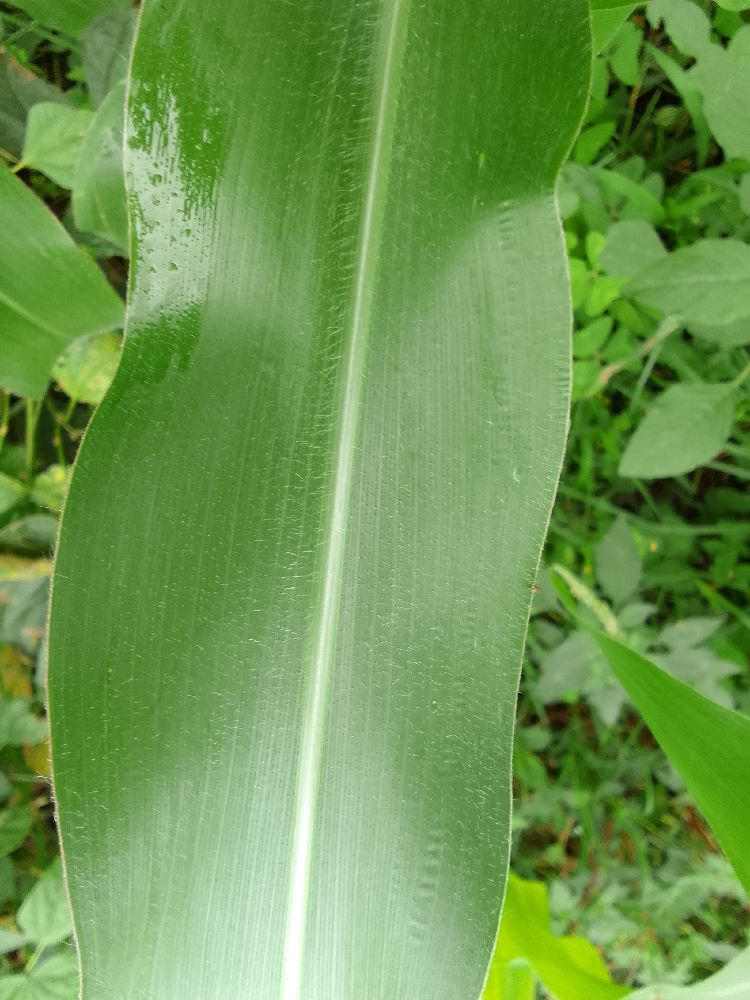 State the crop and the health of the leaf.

maize, healthy
